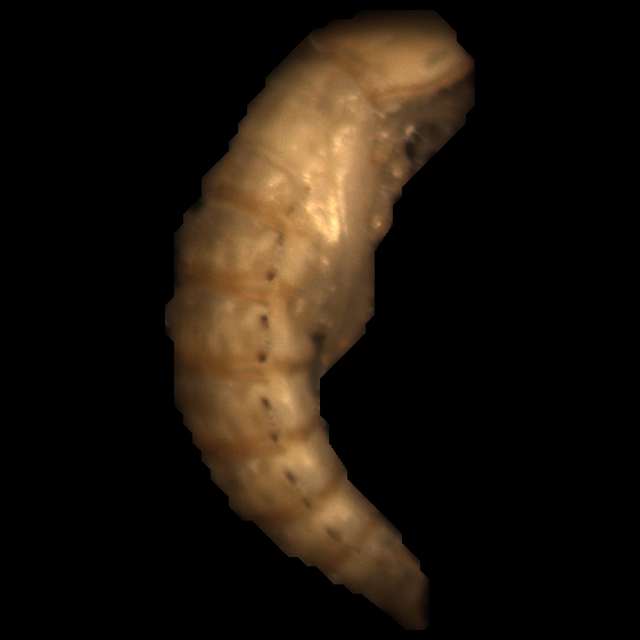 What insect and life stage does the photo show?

mealworm pupa
